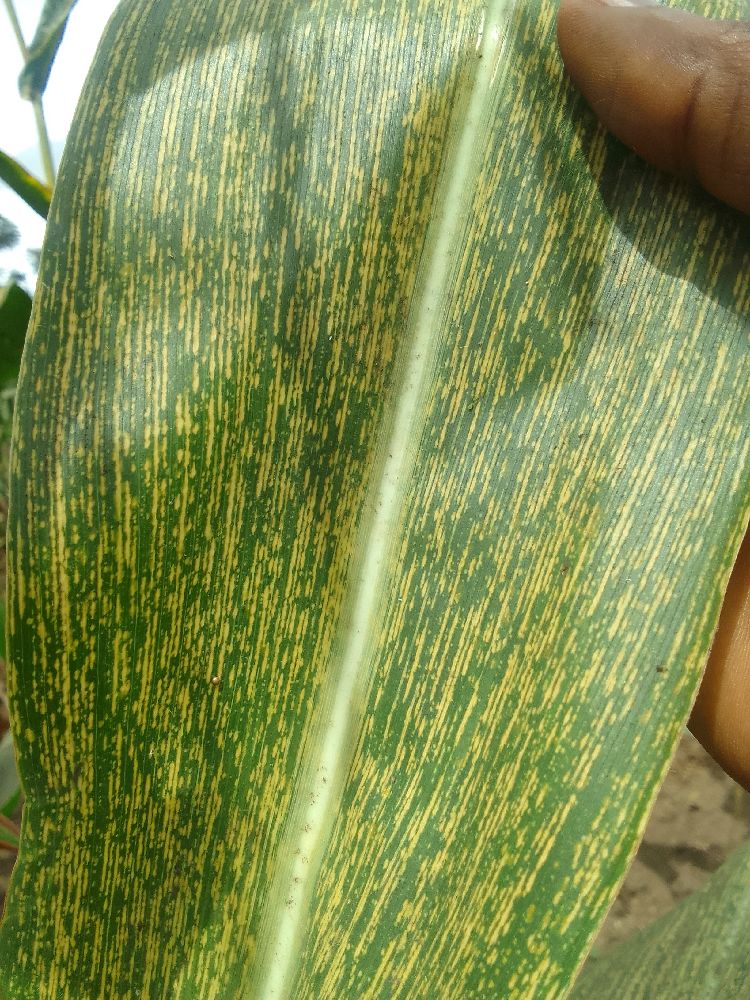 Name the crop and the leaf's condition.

maize, maize streak virus
